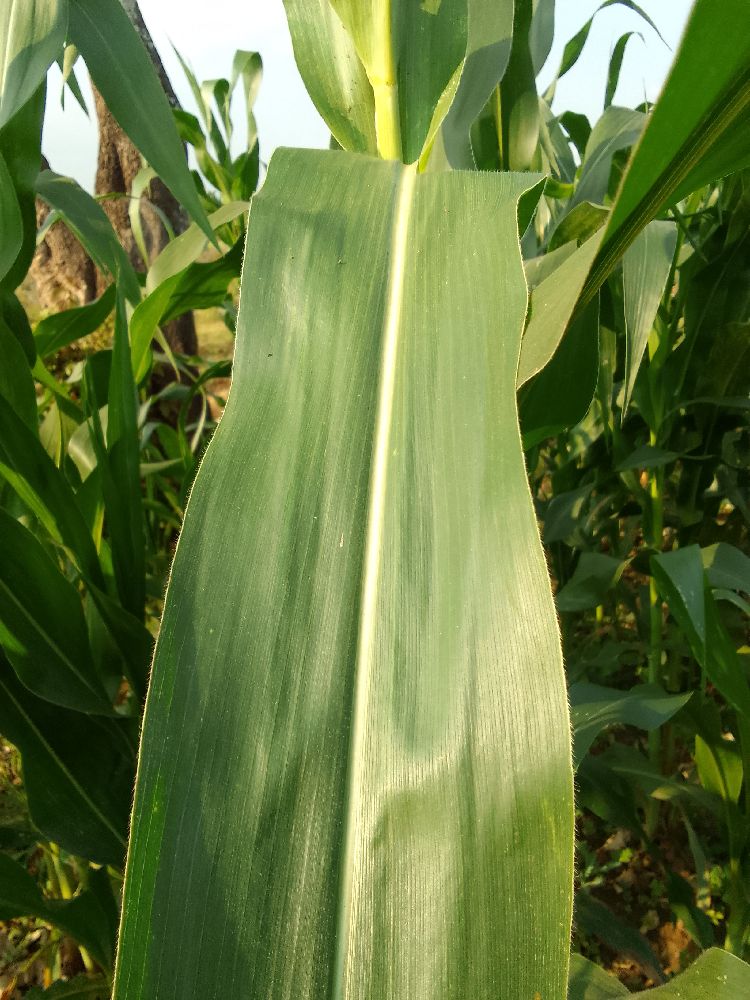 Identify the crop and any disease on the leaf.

maize, healthy
